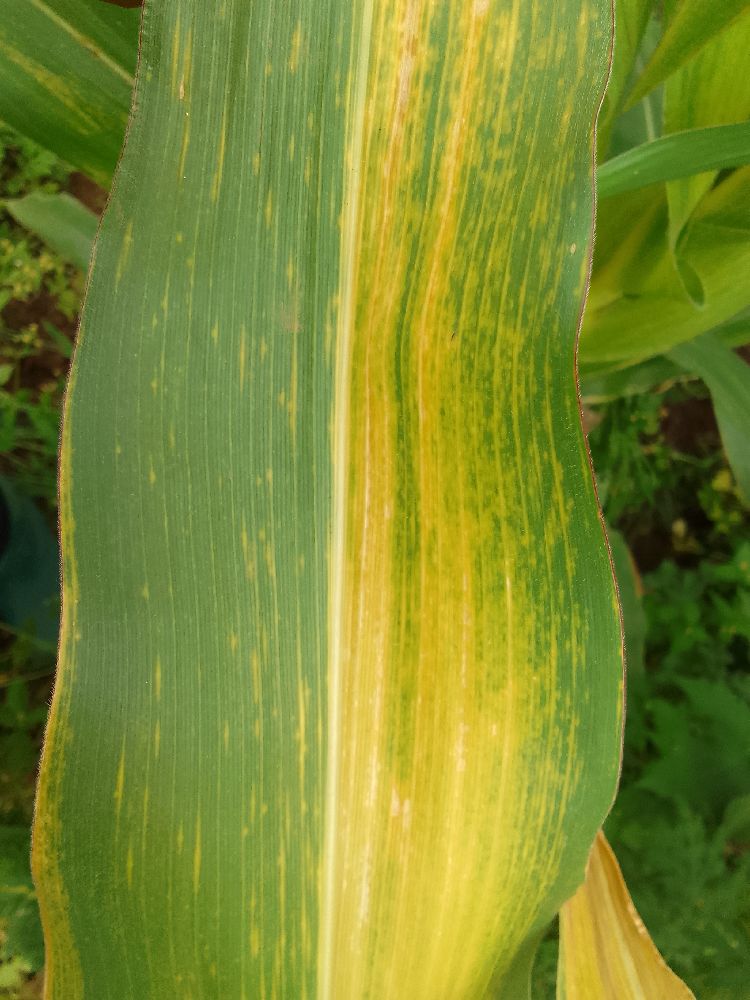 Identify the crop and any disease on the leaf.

maize, maize lethal necrosis
